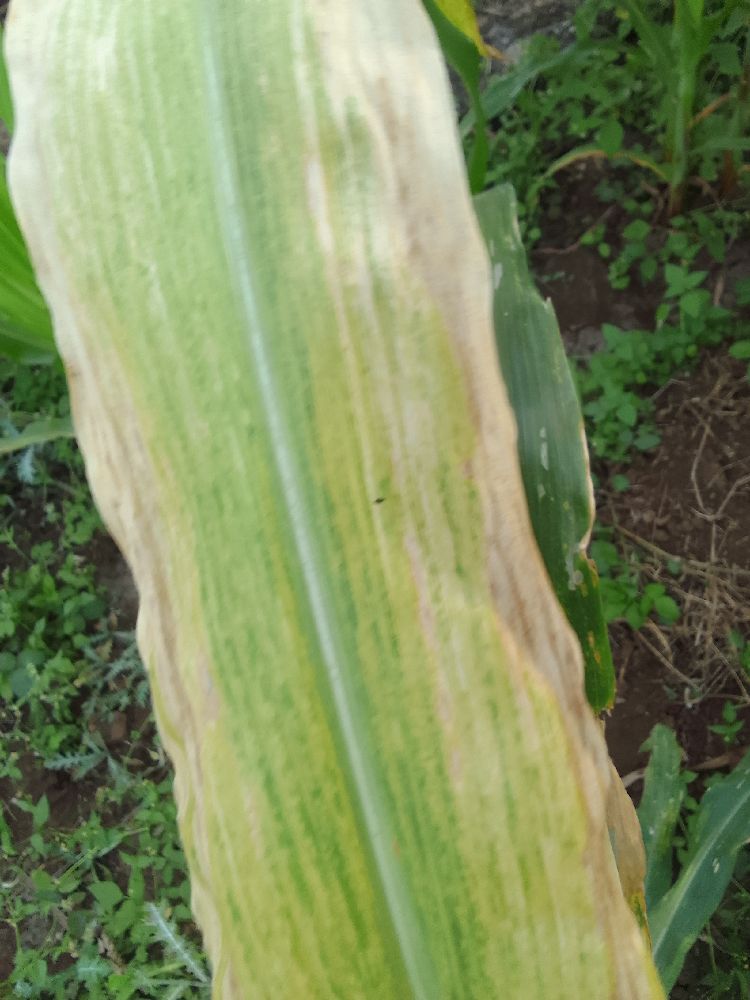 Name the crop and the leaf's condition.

maize, maize lethal necrosis
